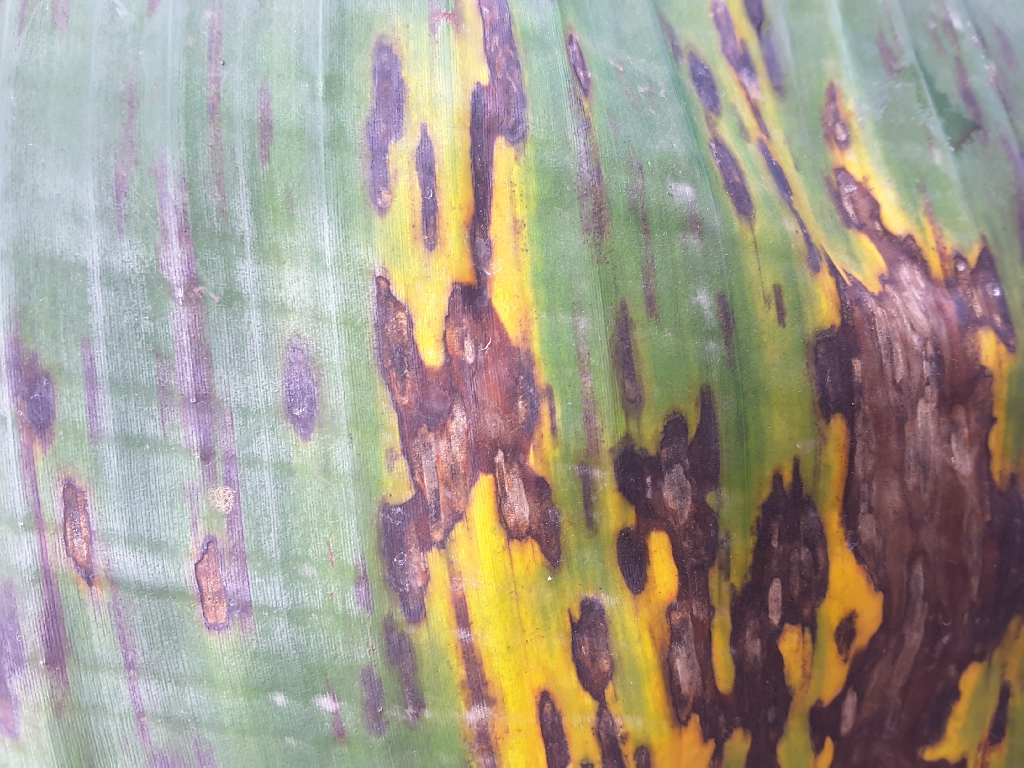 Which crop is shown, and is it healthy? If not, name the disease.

banana, black sigatoka
